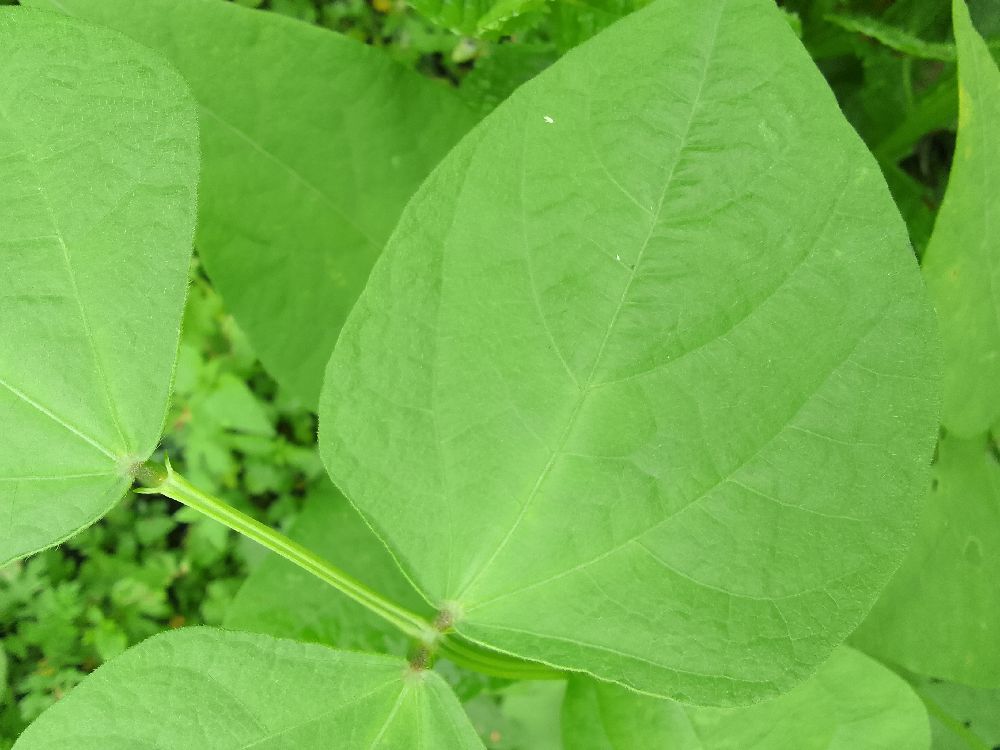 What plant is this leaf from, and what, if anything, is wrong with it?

common bean, healthy
